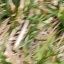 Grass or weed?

grass
